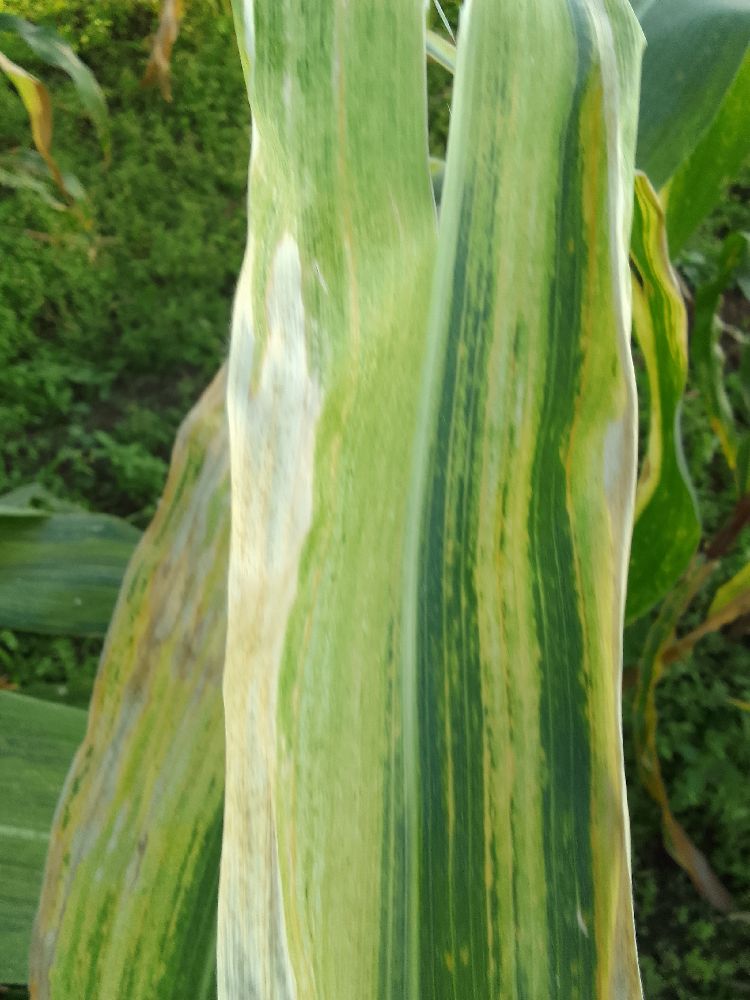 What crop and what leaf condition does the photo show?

maize, maize lethal necrosis
